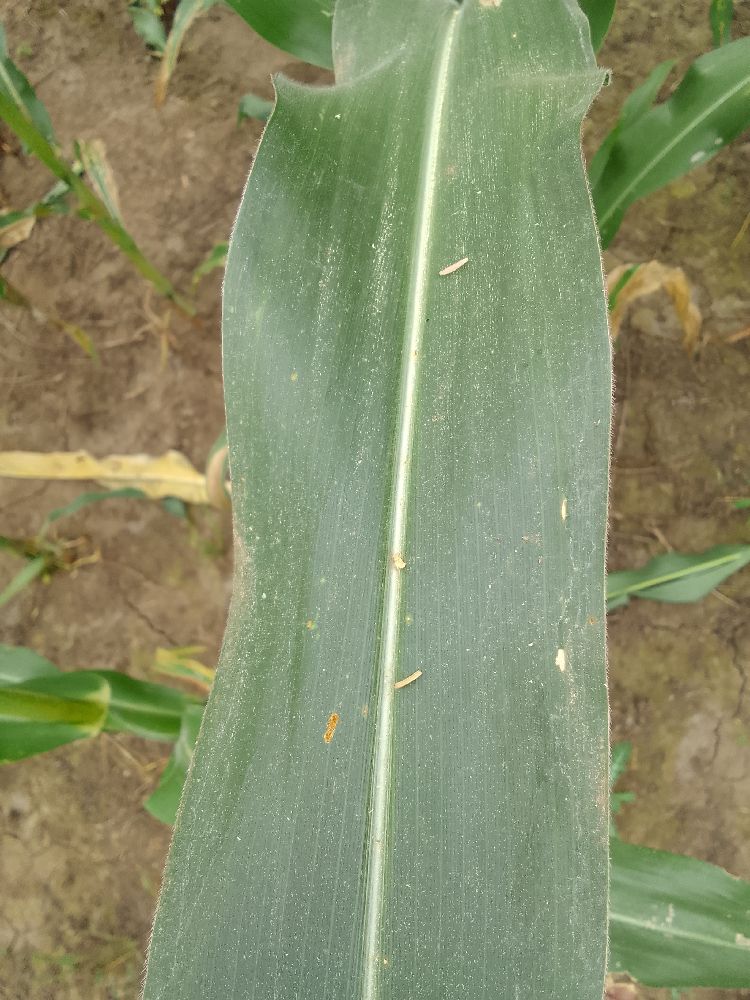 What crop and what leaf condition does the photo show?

maize, healthy
